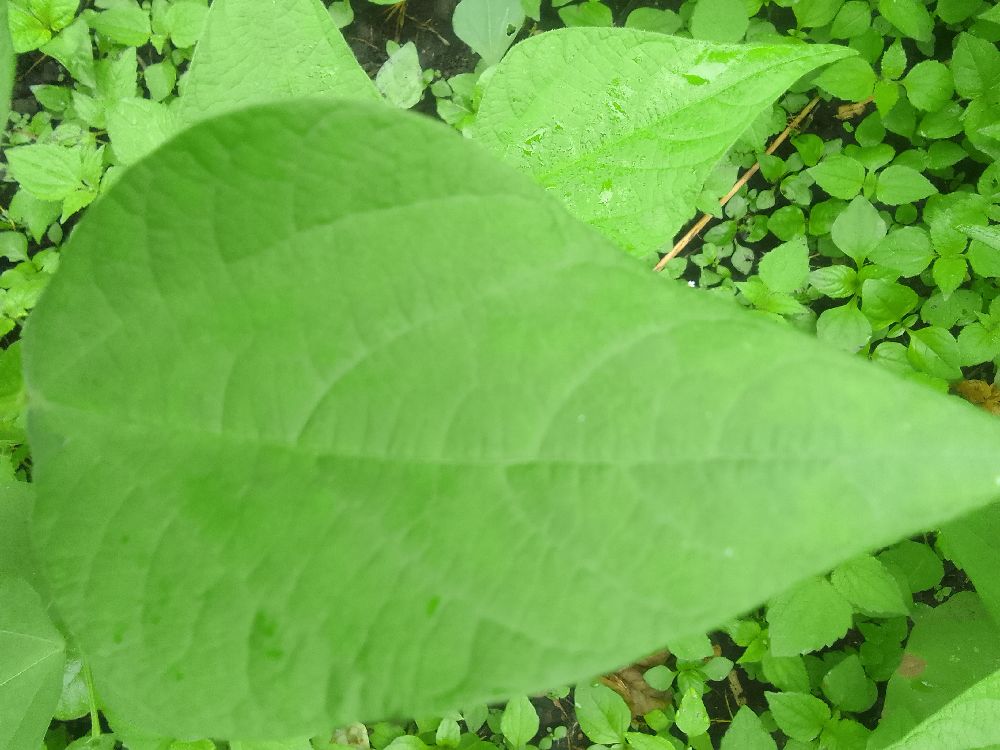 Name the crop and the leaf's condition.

common bean, healthy
